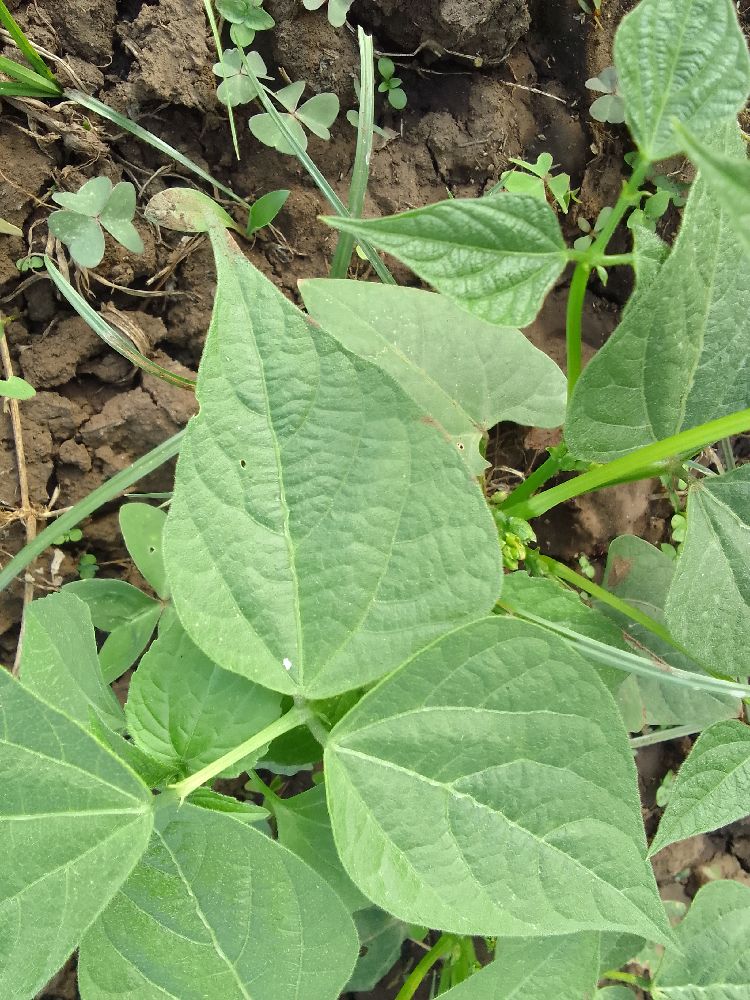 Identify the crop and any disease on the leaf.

common bean, healthy
